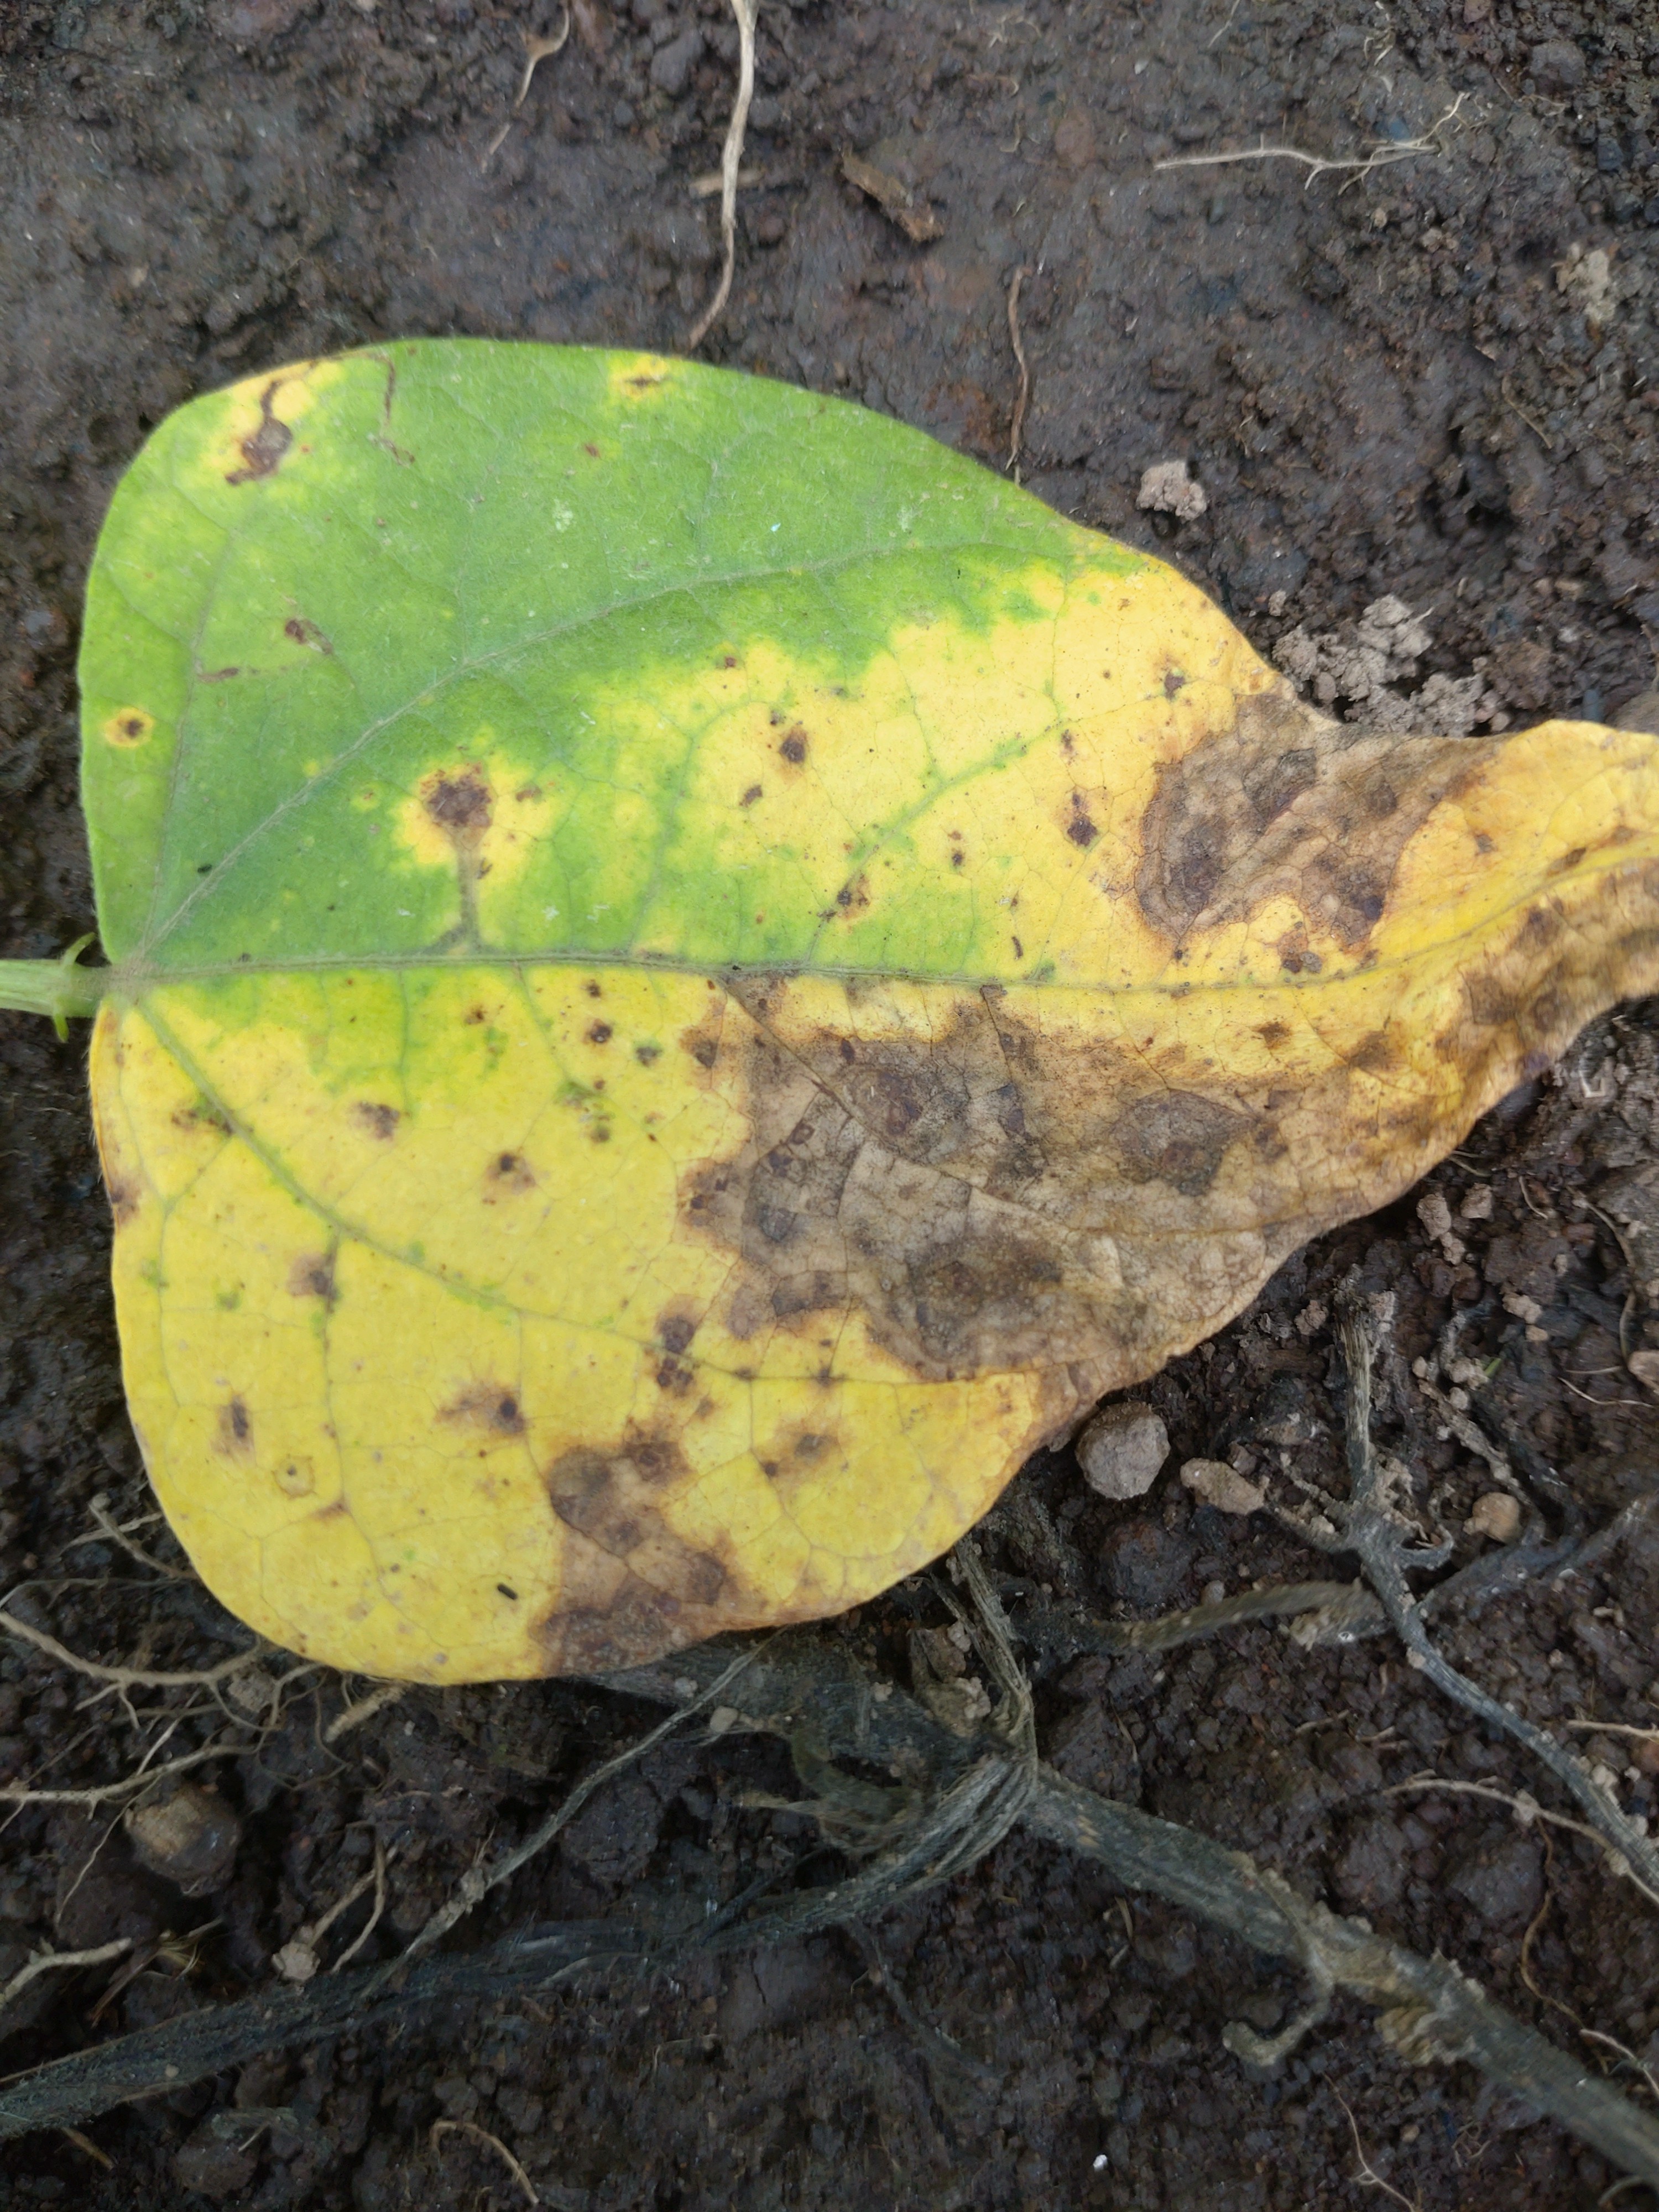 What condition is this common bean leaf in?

rust
